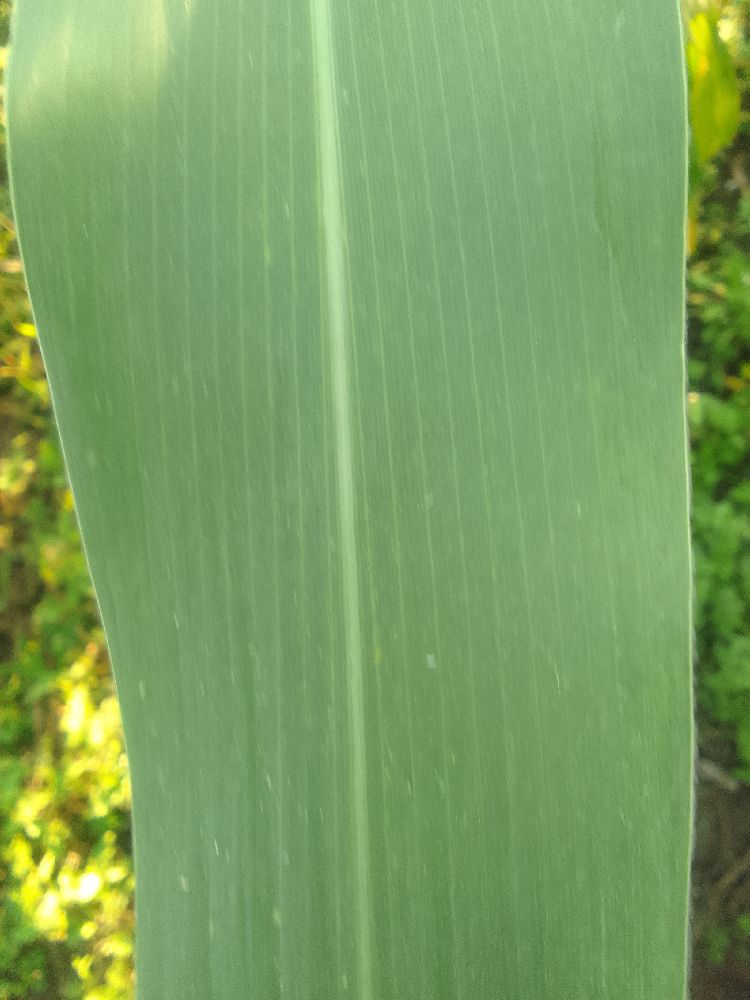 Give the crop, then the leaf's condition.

maize, healthy
